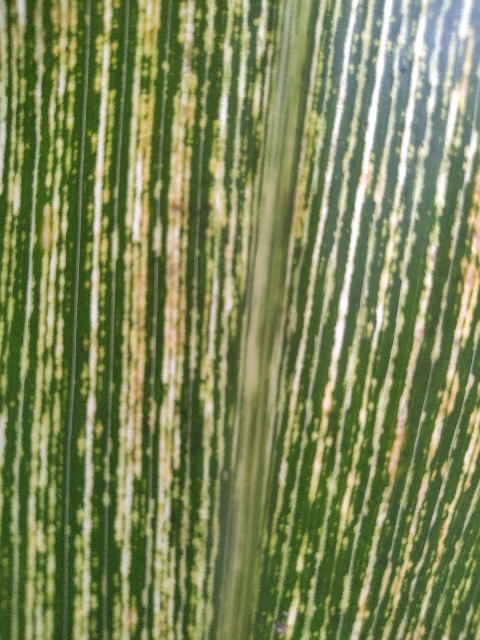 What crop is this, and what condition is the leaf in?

maize, maize streak virus
